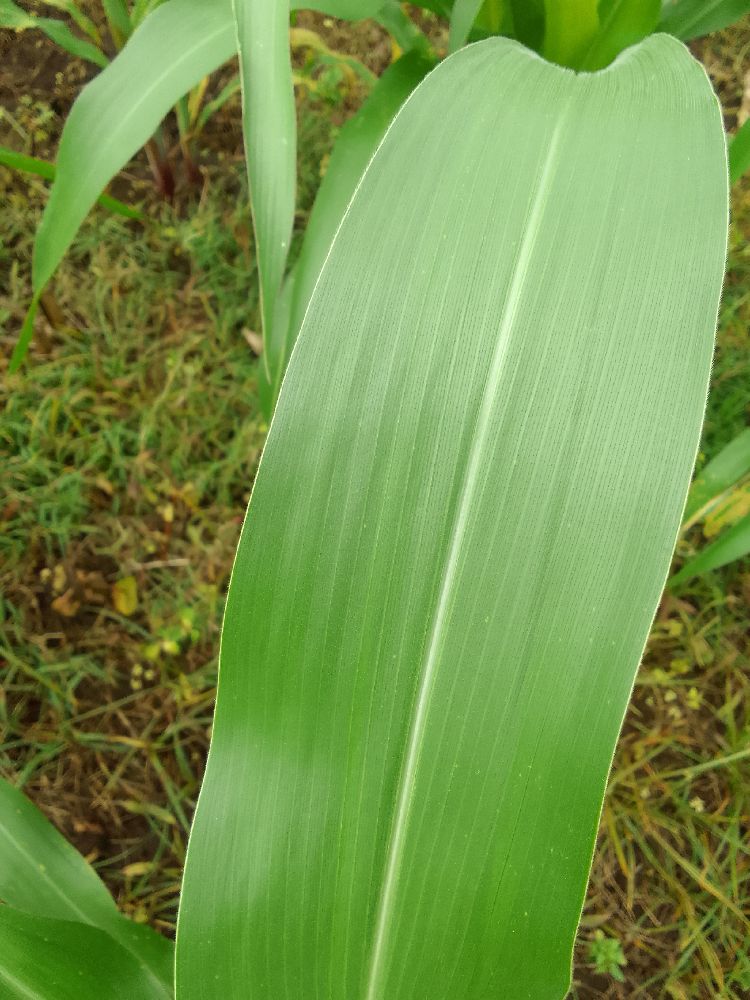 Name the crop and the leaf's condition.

maize, healthy
